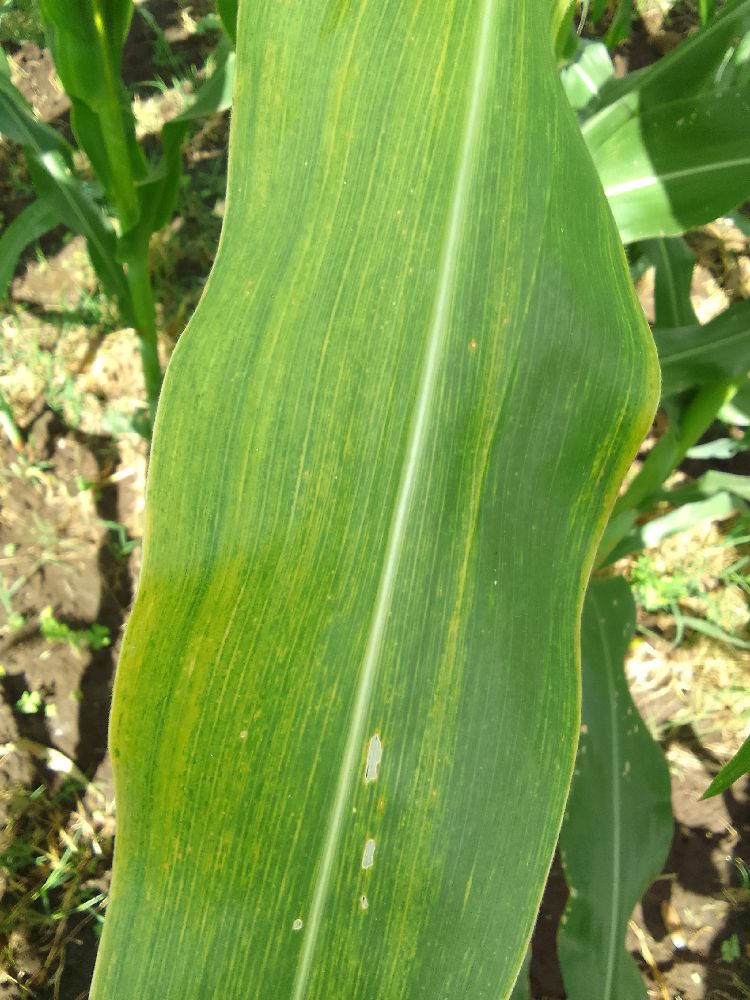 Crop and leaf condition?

maize, maize lethal necrosis
